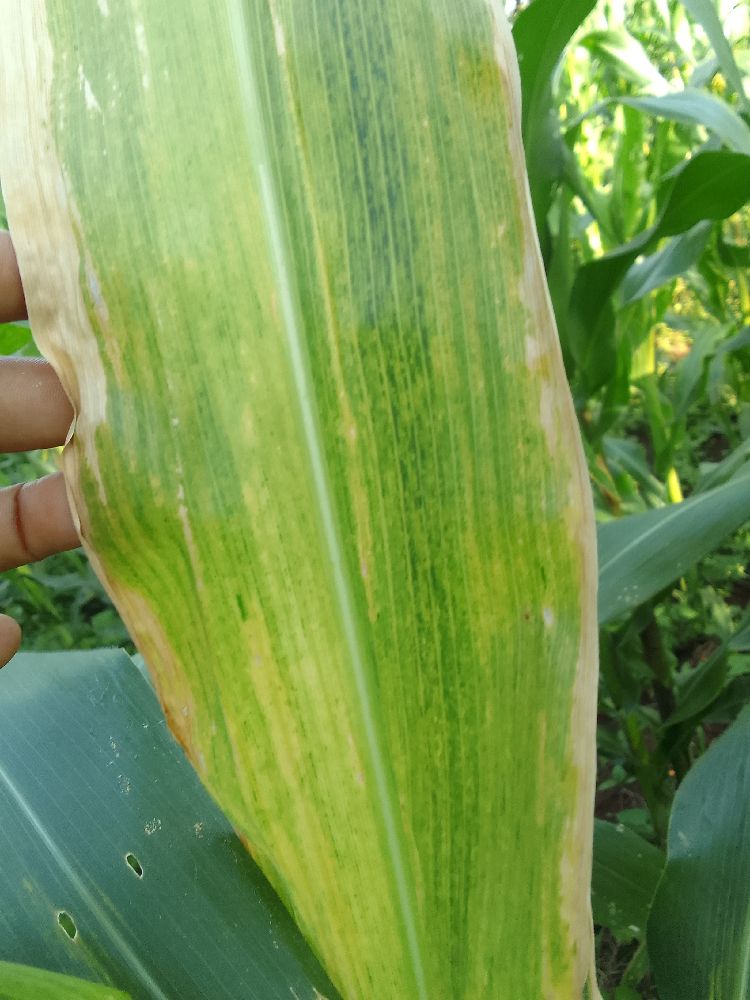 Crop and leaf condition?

maize, maize lethal necrosis
